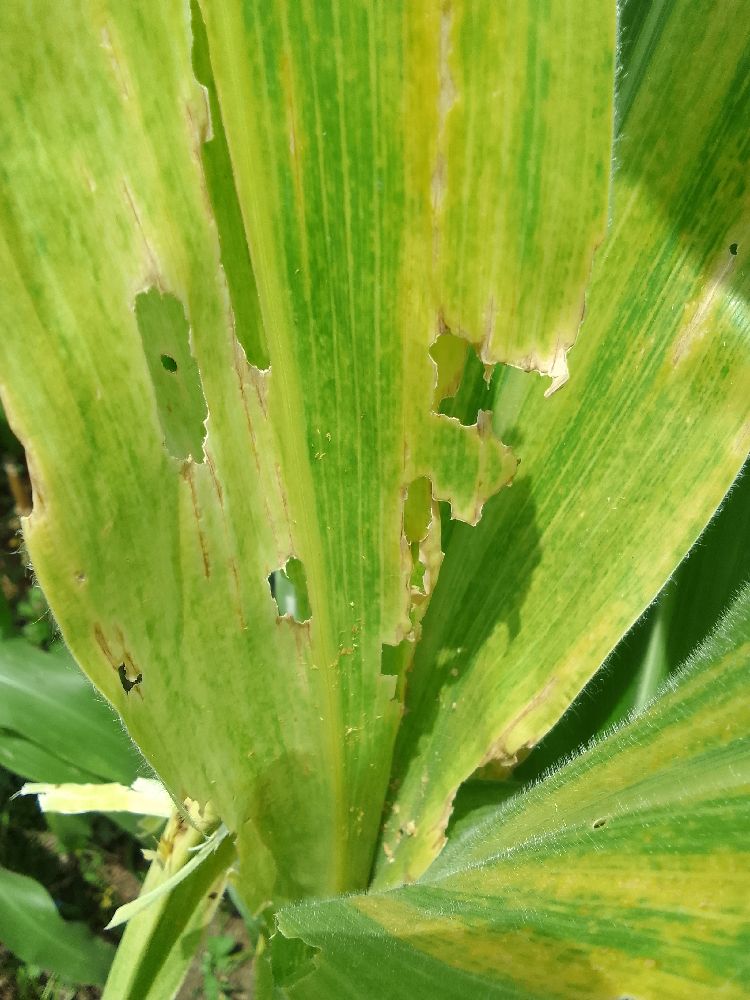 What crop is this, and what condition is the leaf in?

maize, maize lethal necrosis
